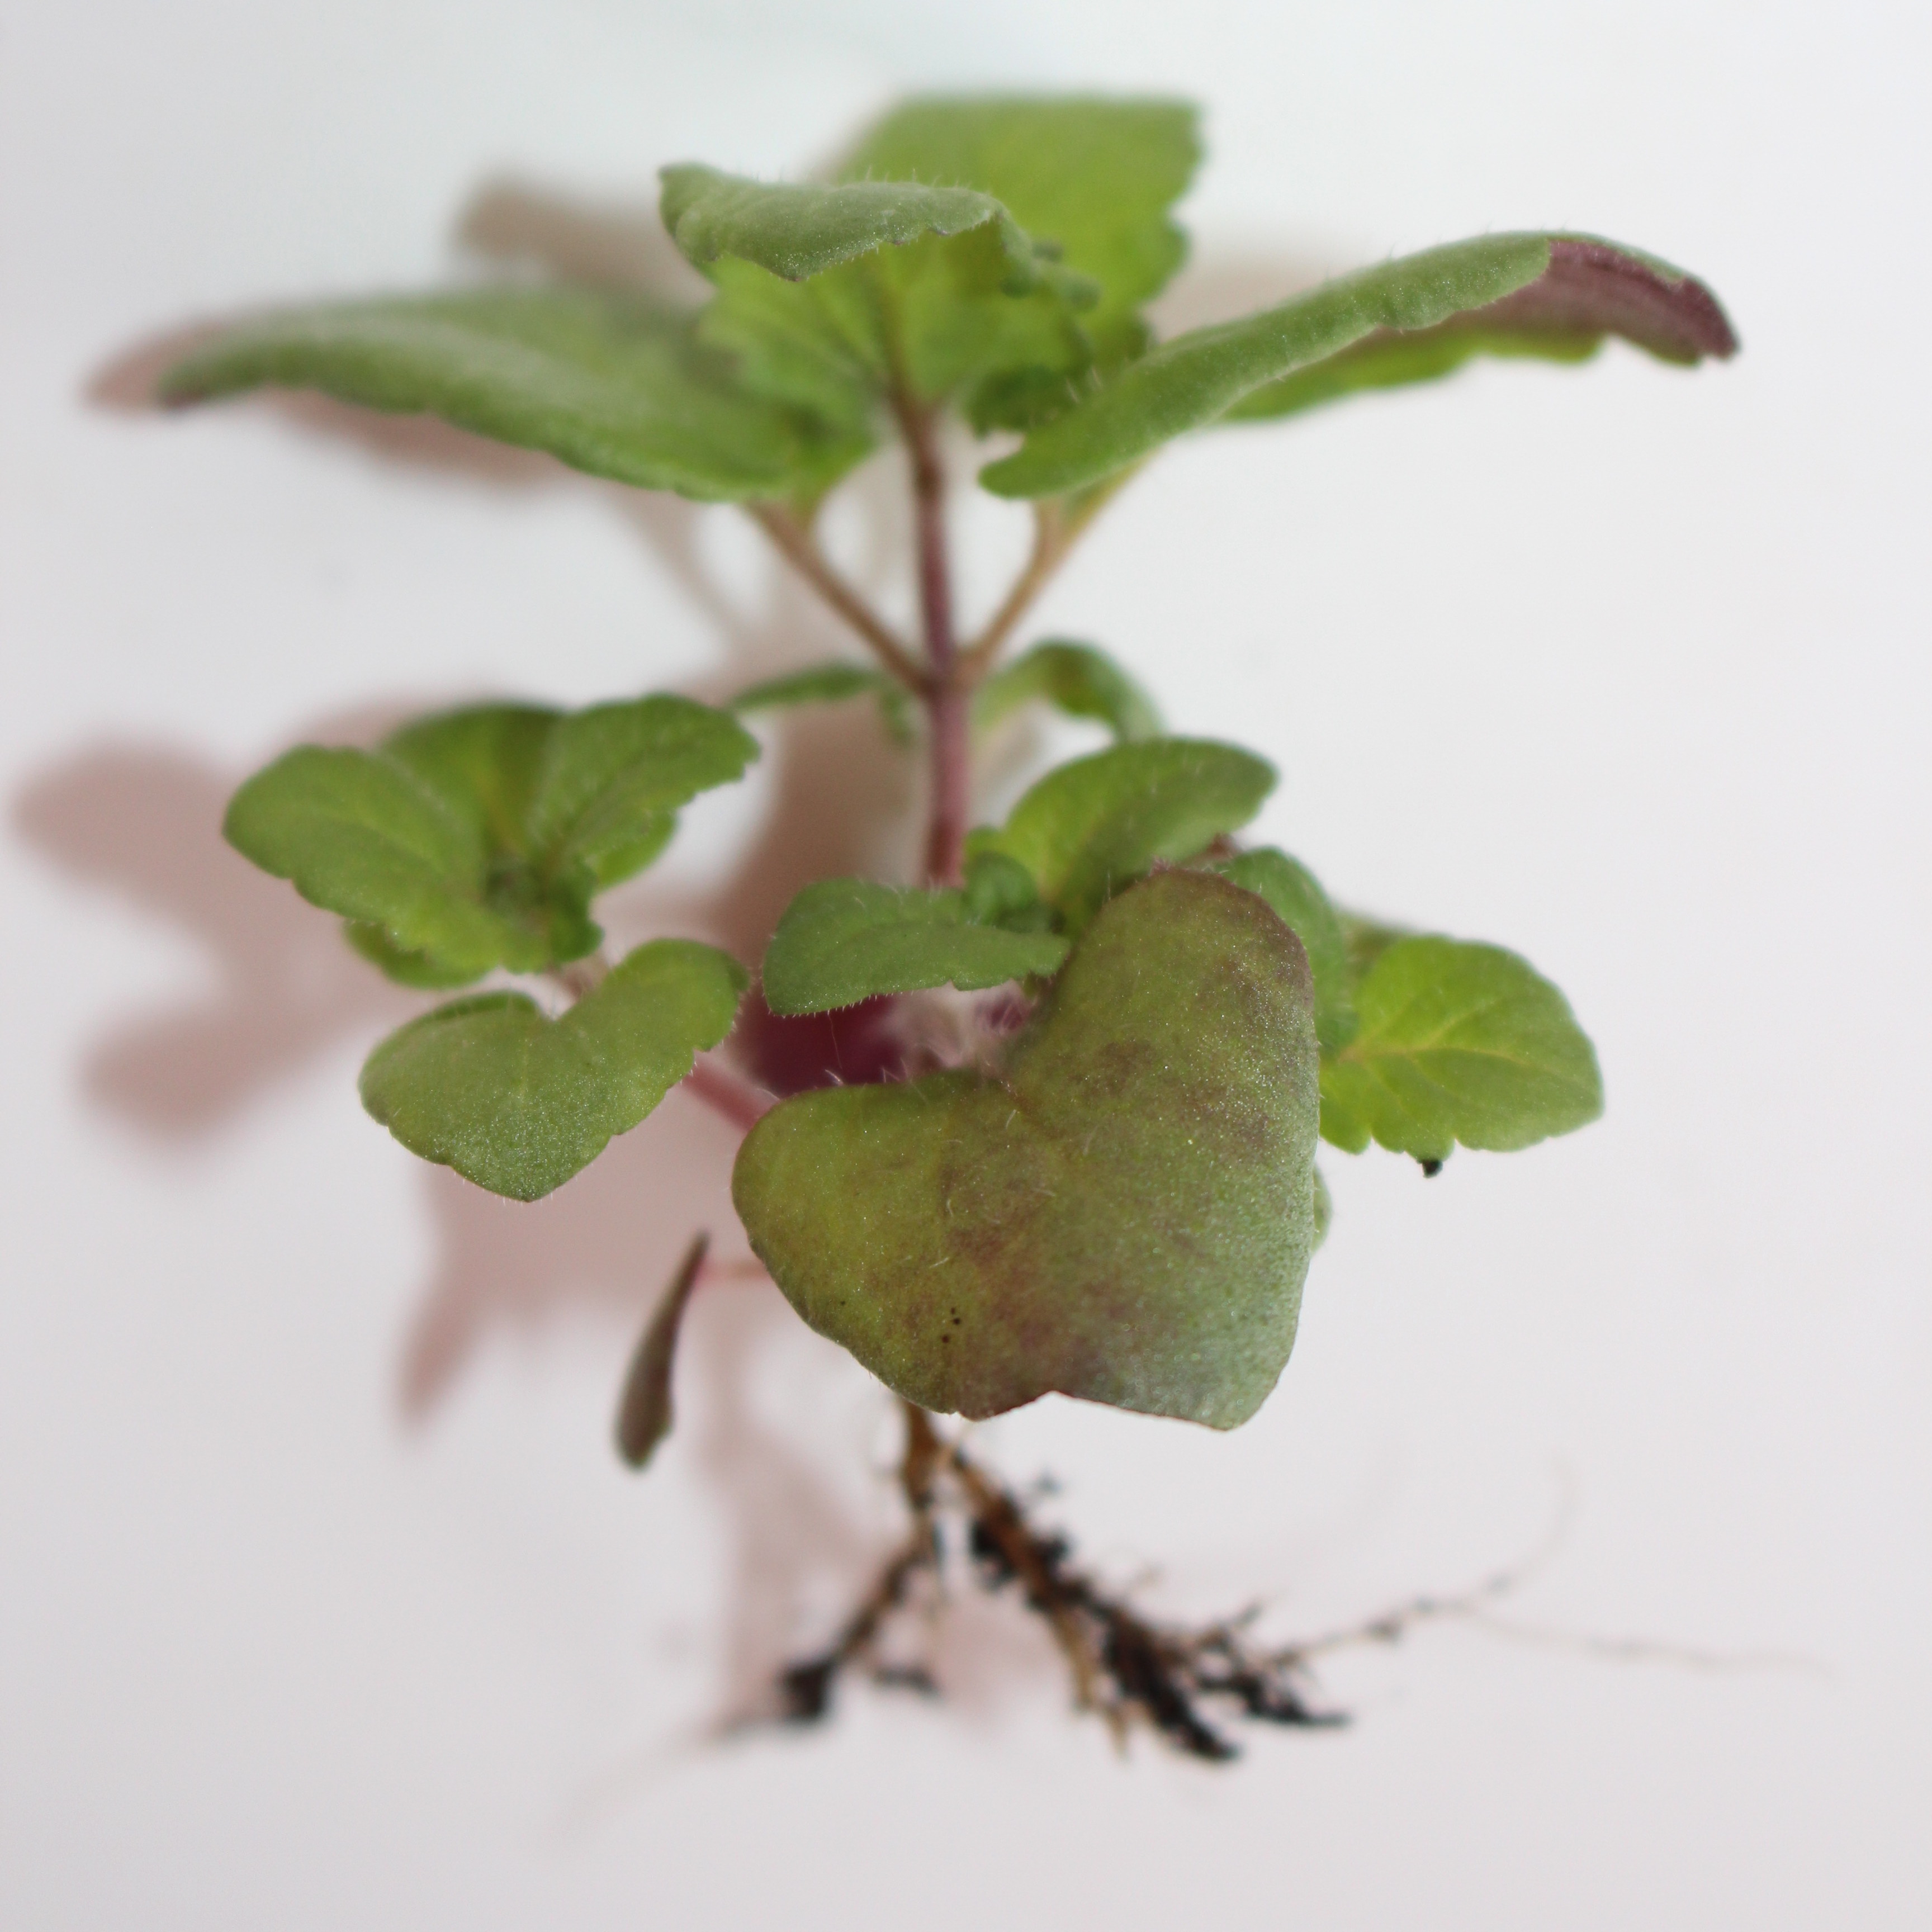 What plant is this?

Veronica persica
